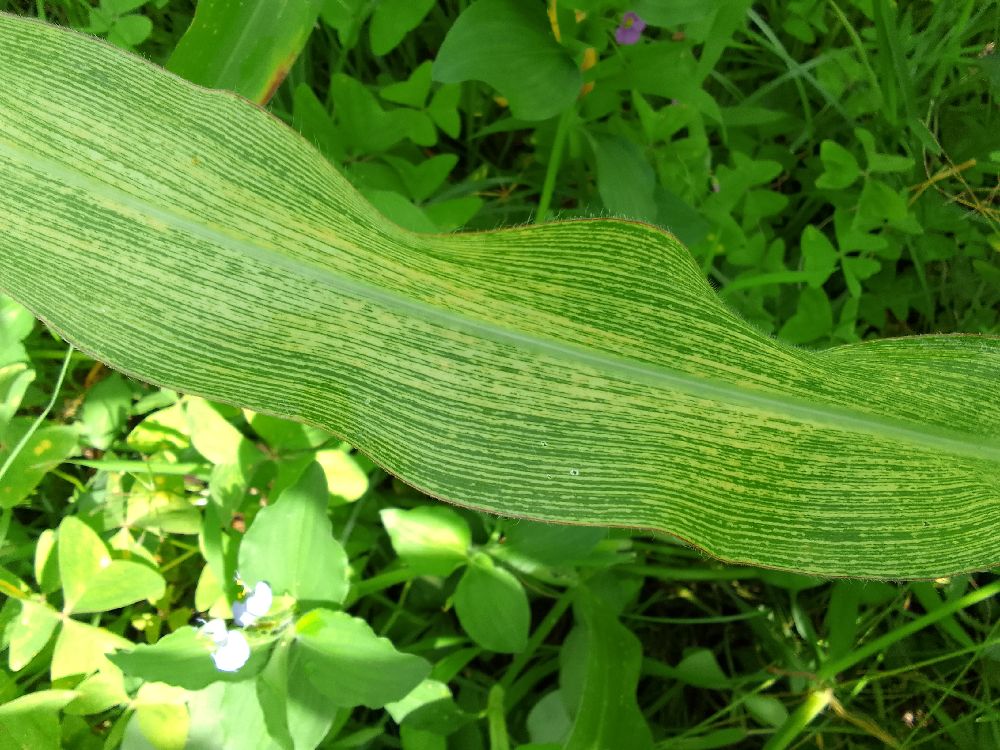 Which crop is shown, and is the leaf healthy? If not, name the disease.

maize, maize streak virus
